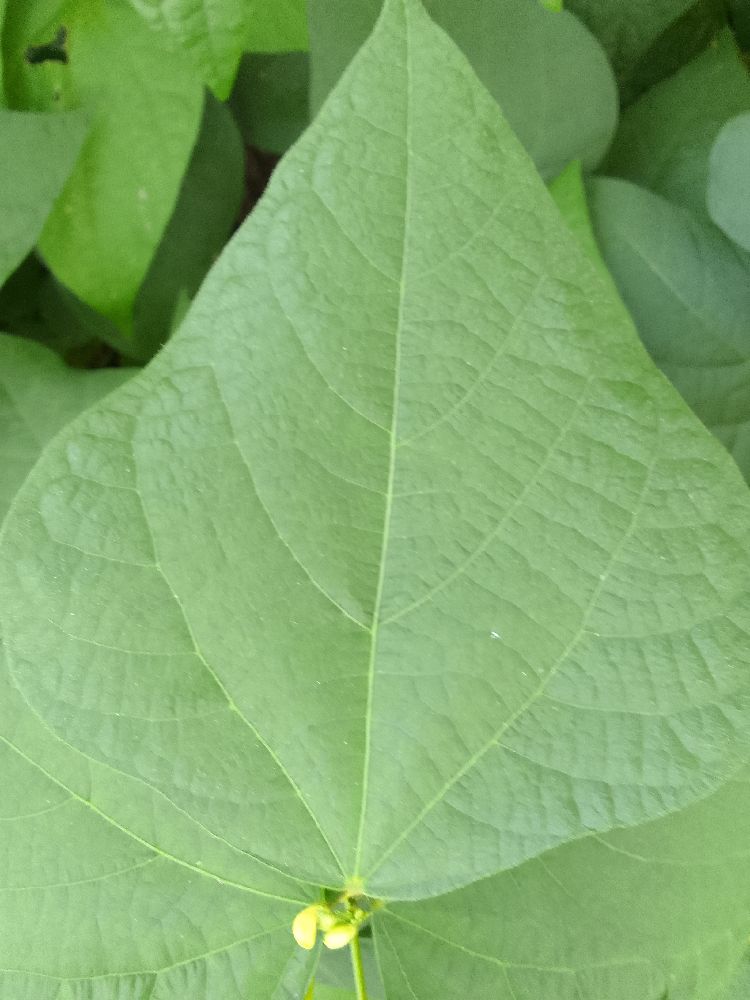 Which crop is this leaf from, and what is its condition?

common bean, healthy
